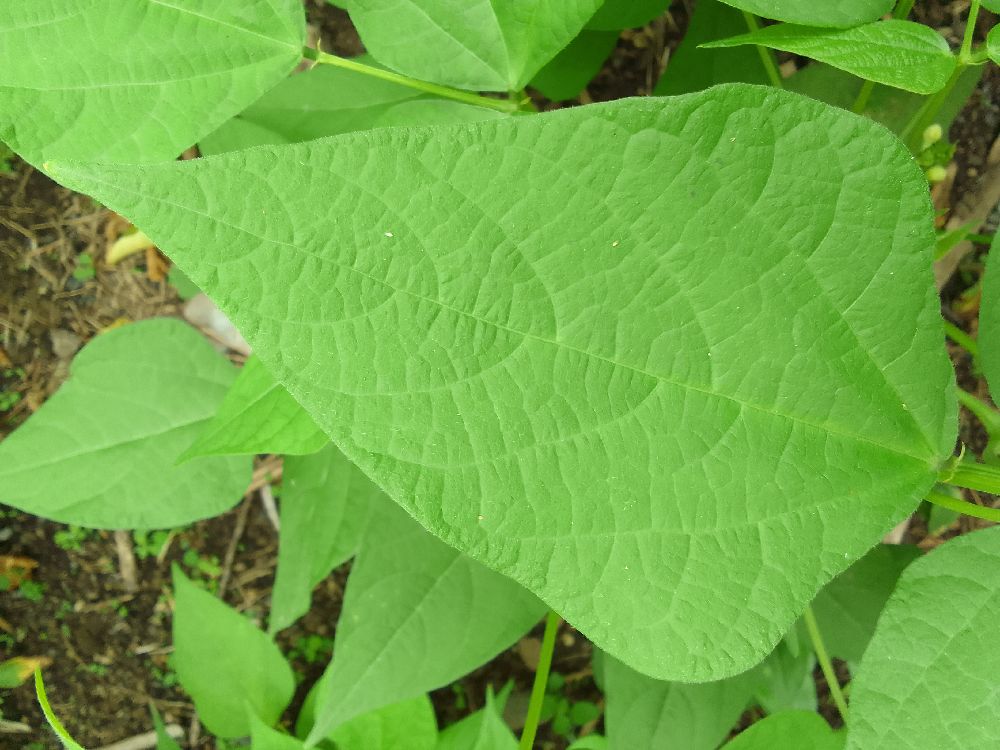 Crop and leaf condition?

common bean, healthy
